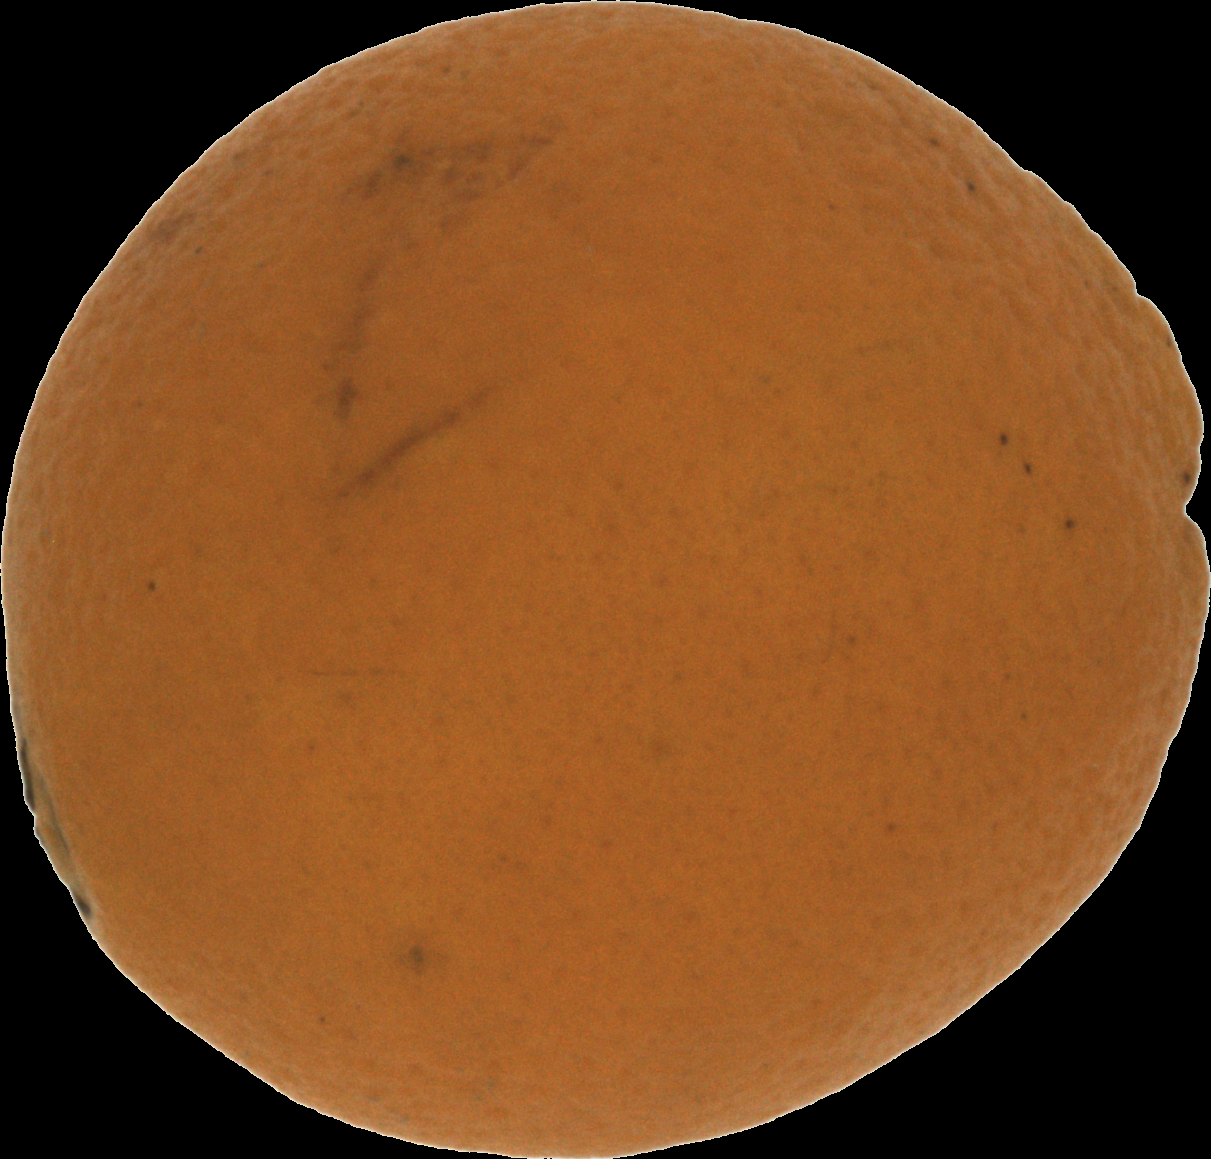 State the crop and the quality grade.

orange, bad
